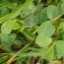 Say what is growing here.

unstructured weed
